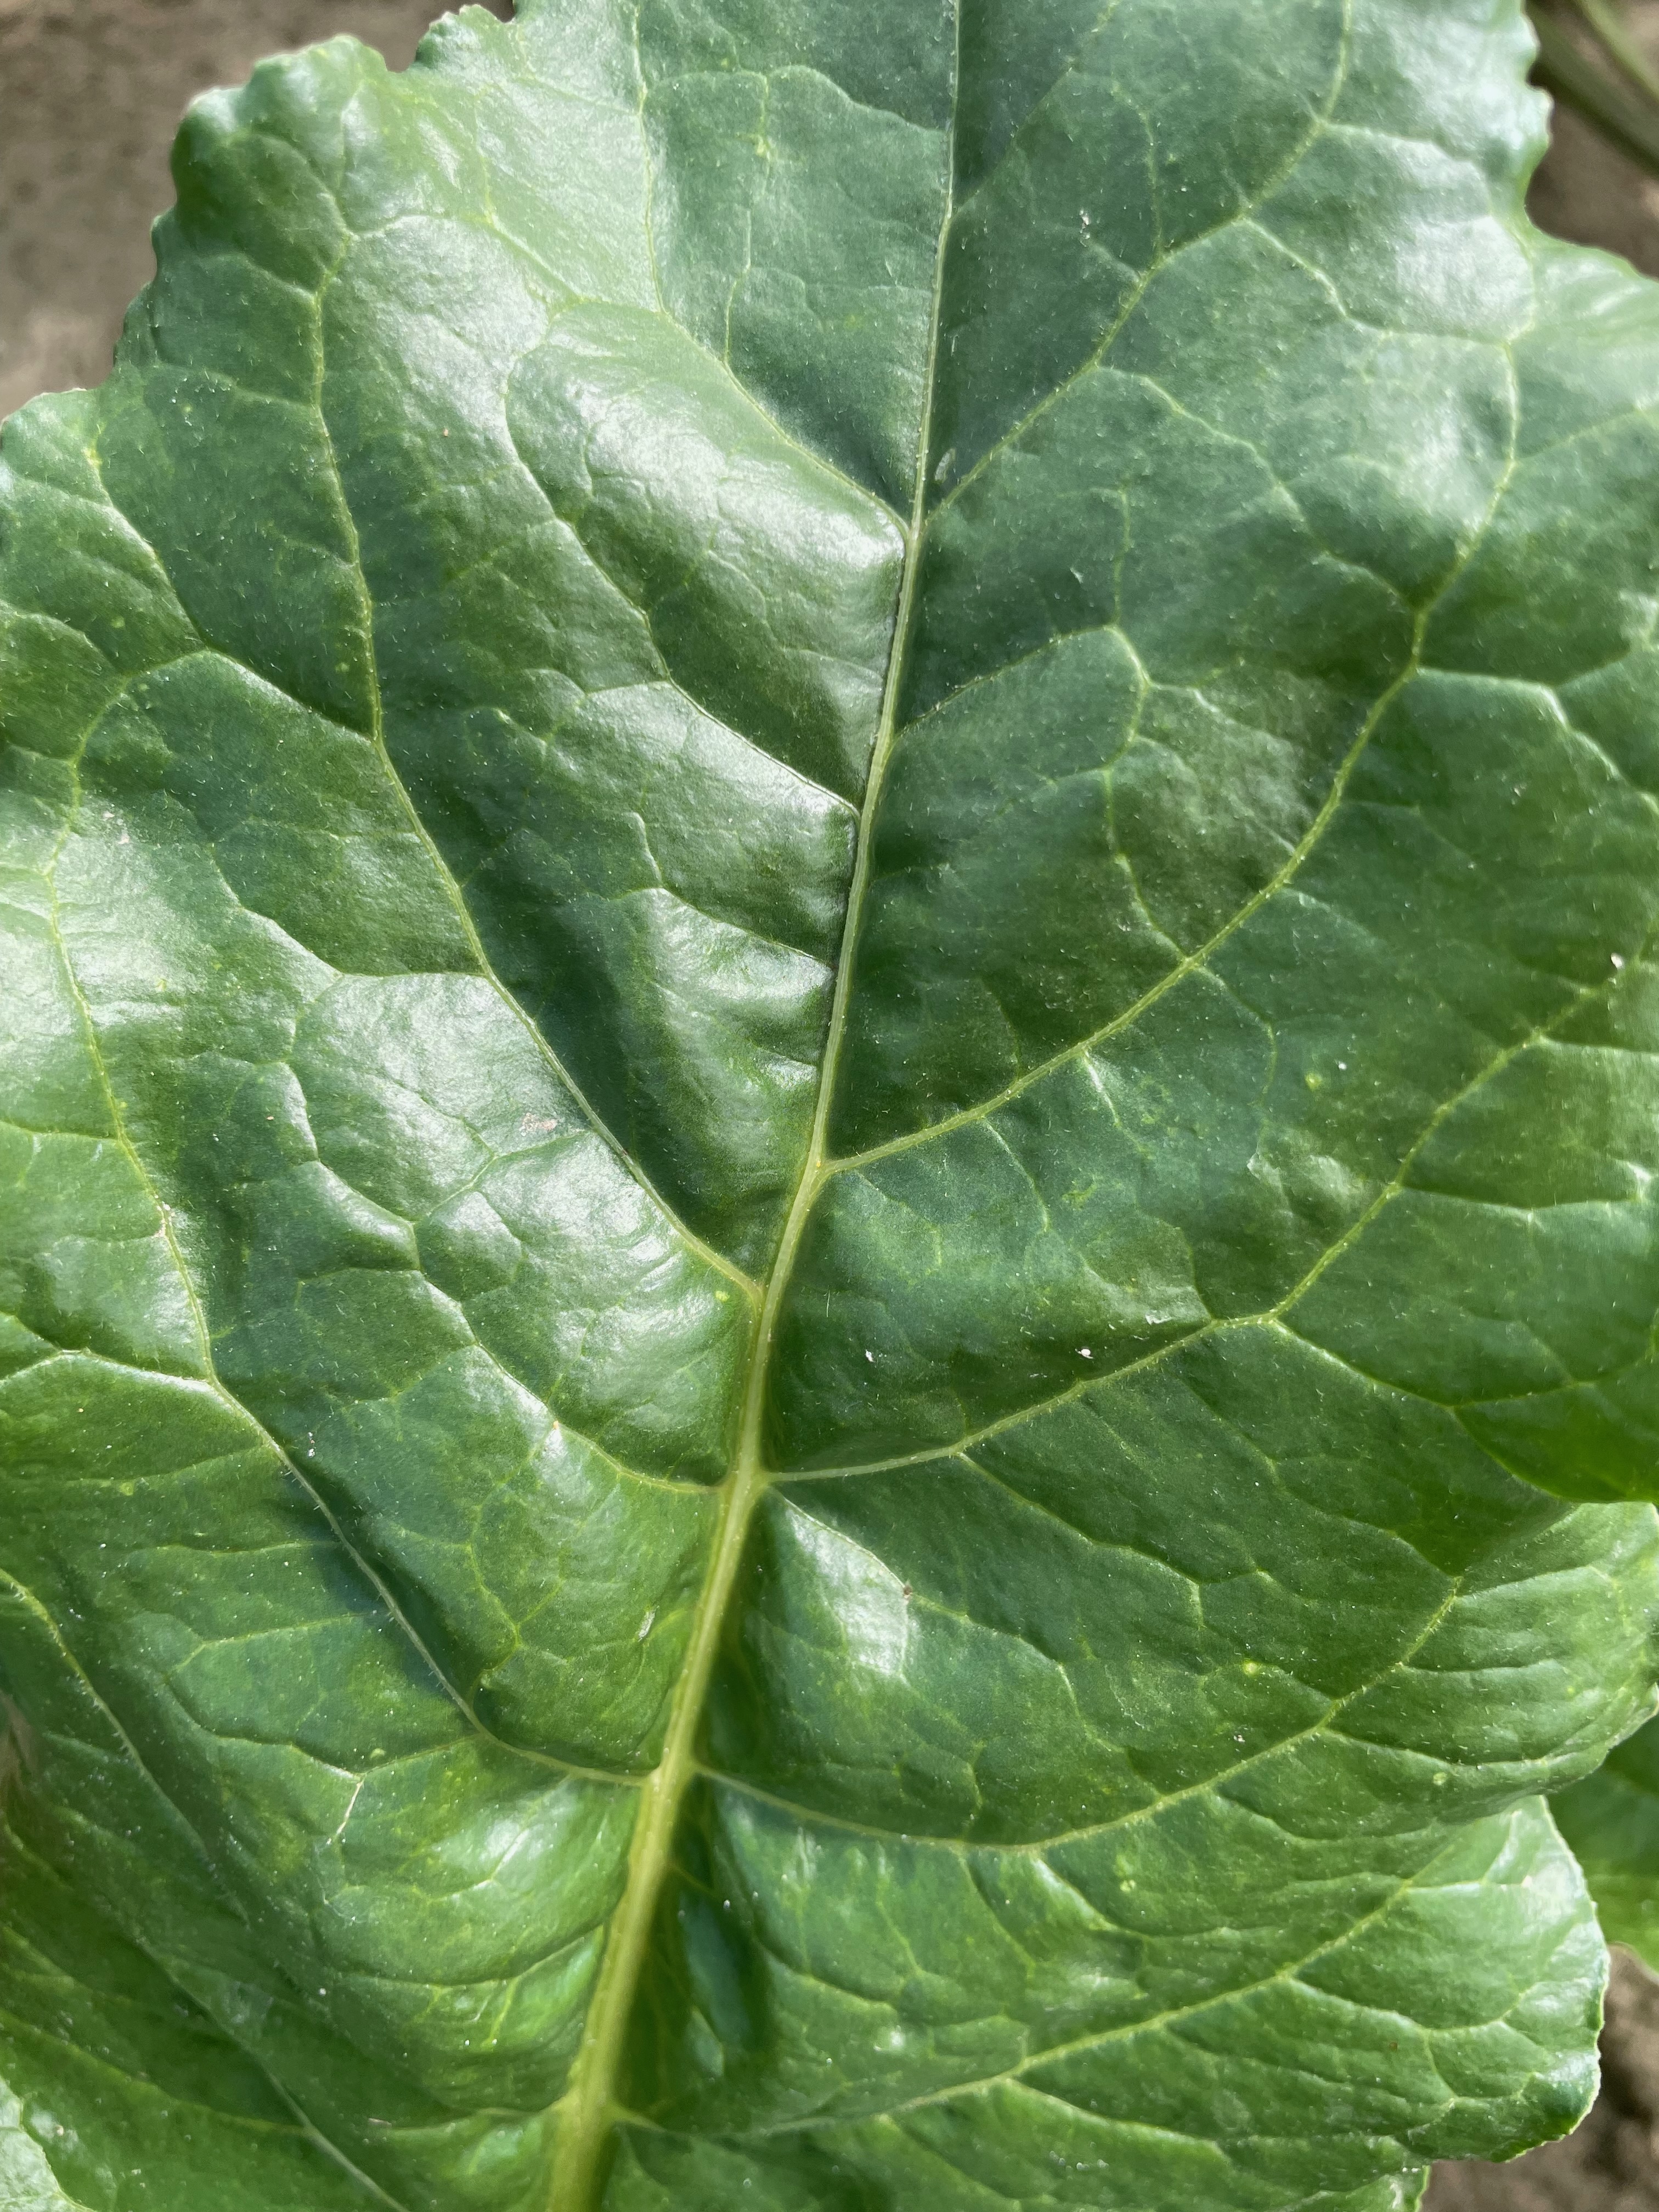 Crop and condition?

beet, unaffected
